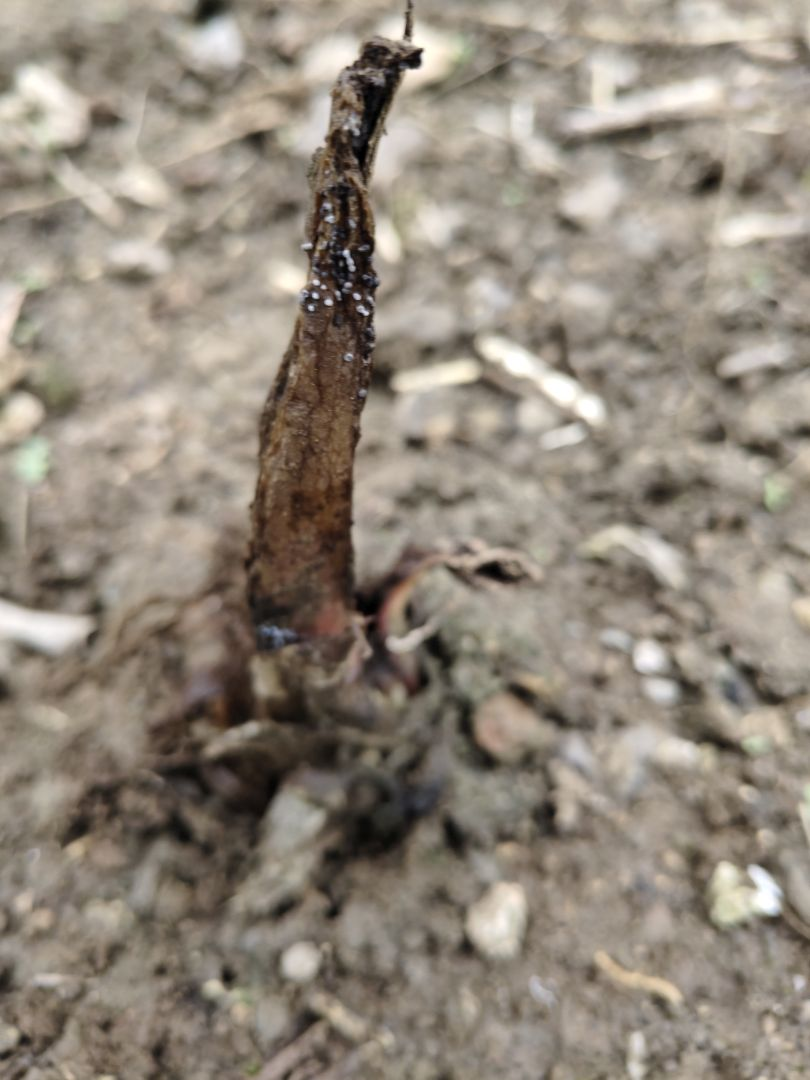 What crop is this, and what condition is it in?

taro, root rot
